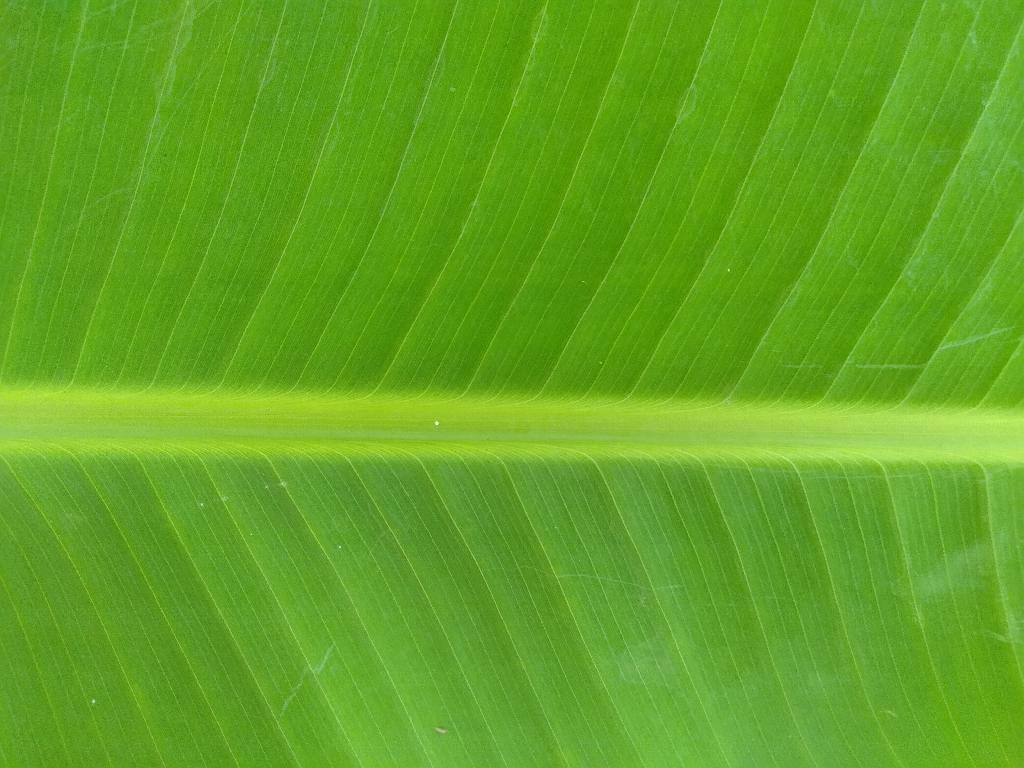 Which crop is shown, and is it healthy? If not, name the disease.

banana, healthy
